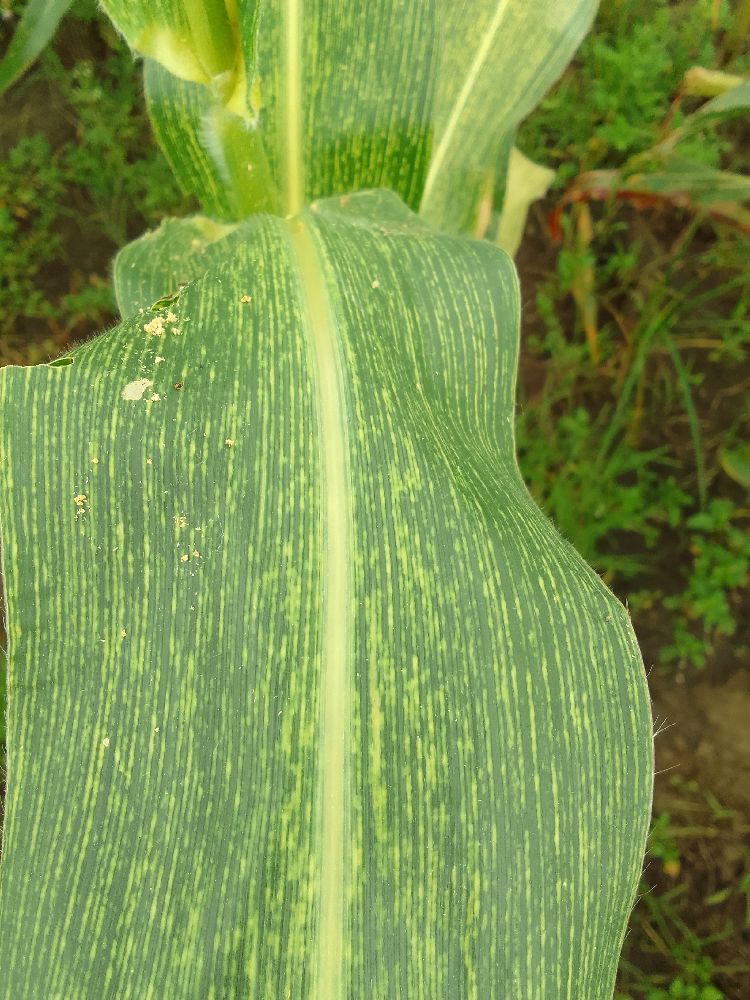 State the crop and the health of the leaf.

maize, maize streak virus
